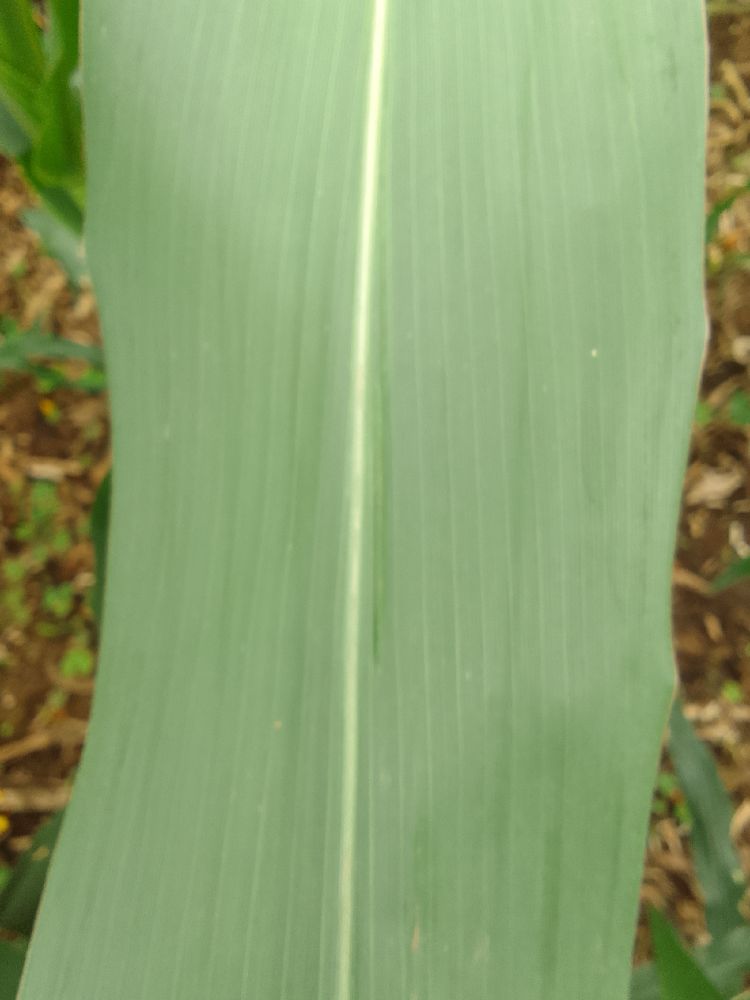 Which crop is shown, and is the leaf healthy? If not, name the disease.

maize, healthy
